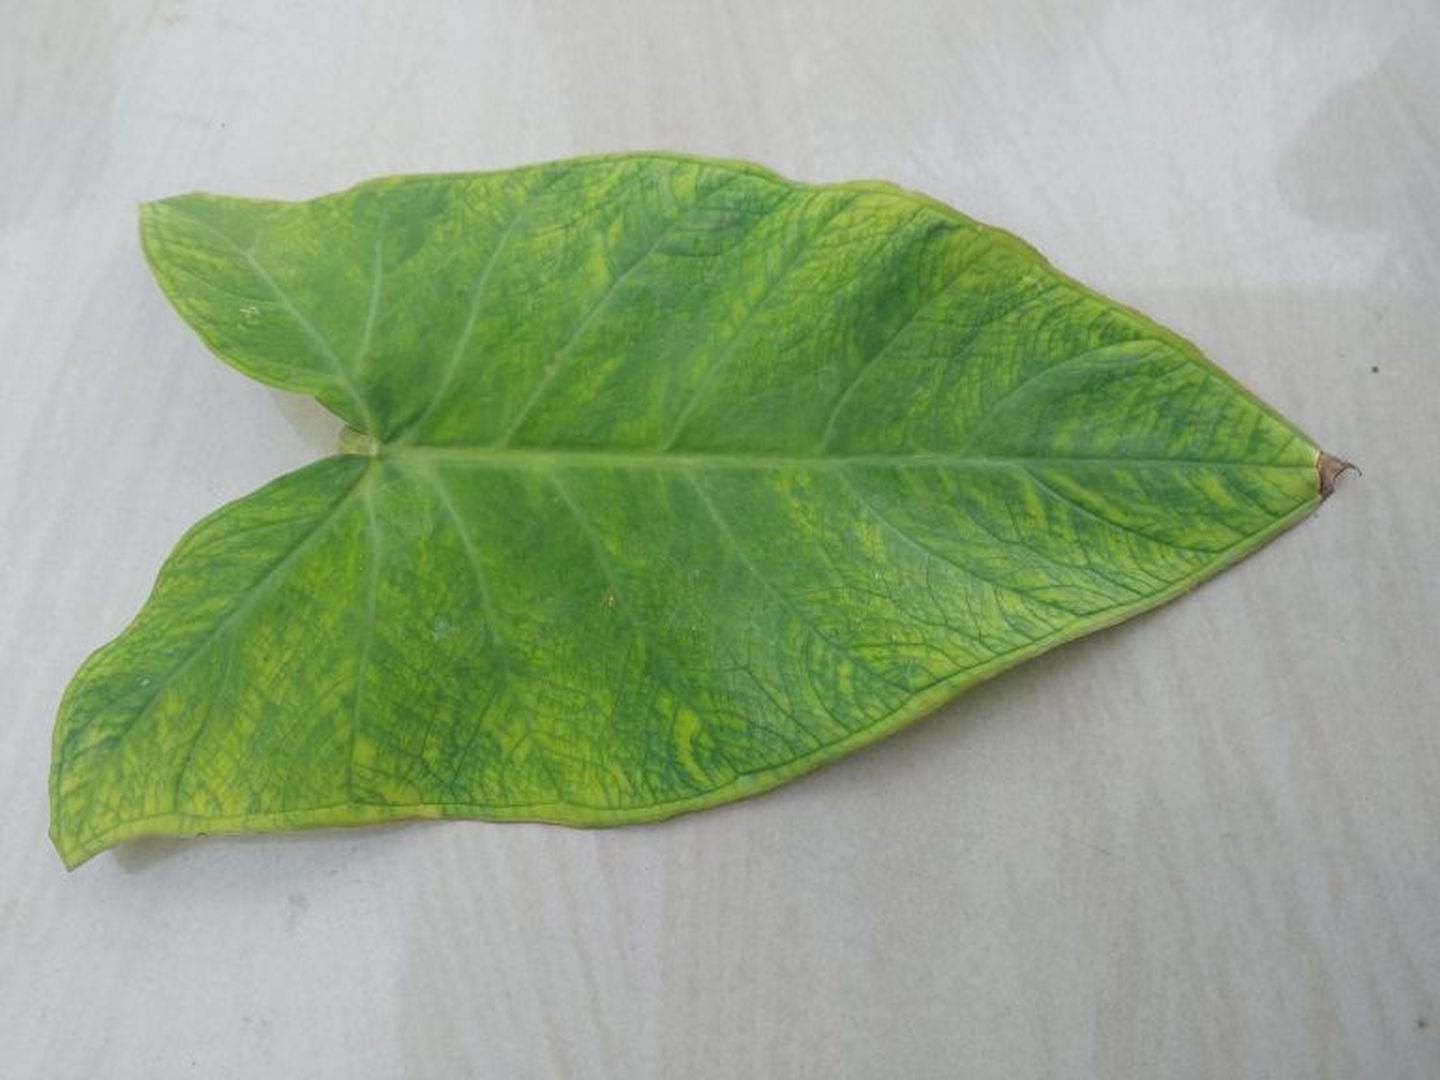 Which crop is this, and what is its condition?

taro, mosaic
